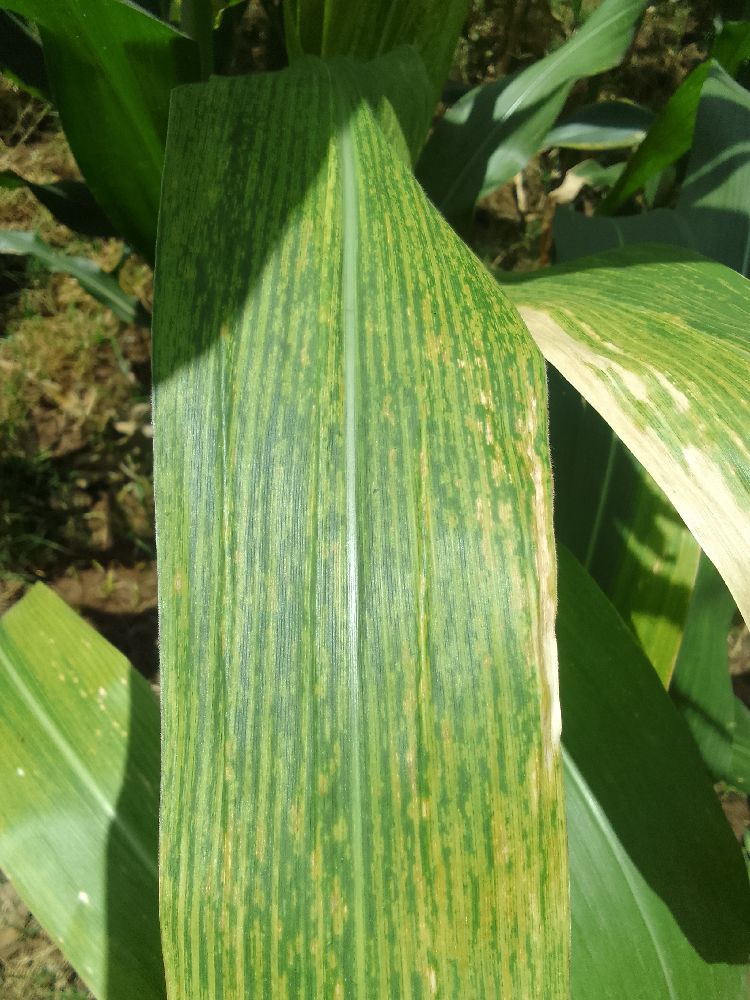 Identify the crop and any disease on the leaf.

maize, maize lethal necrosis
